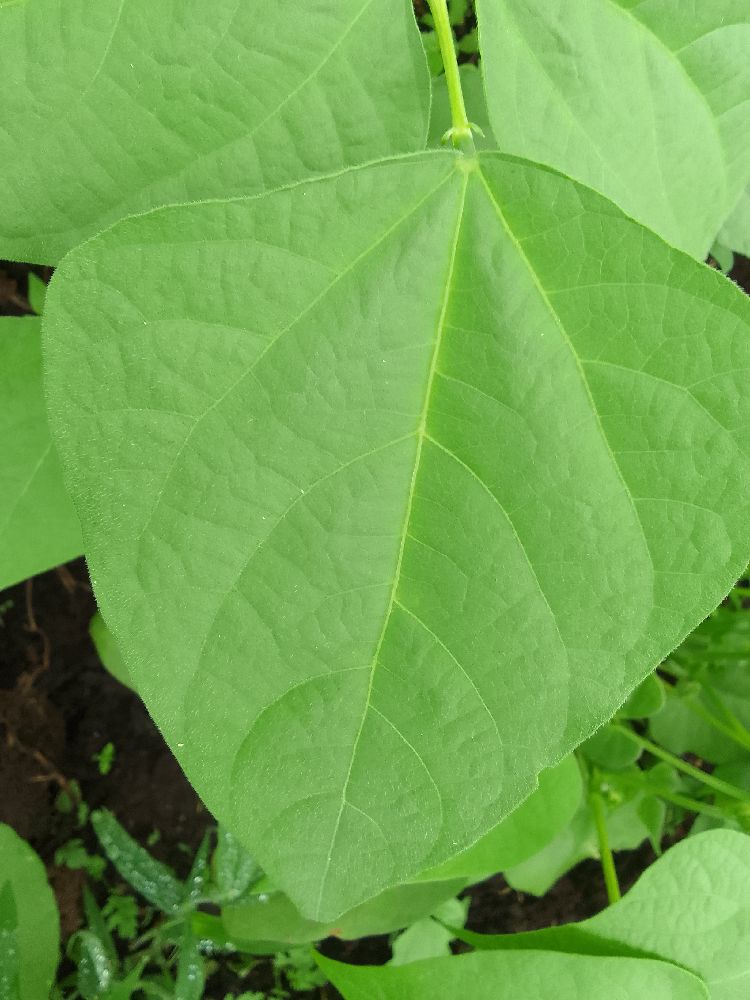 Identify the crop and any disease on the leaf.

common bean, healthy
